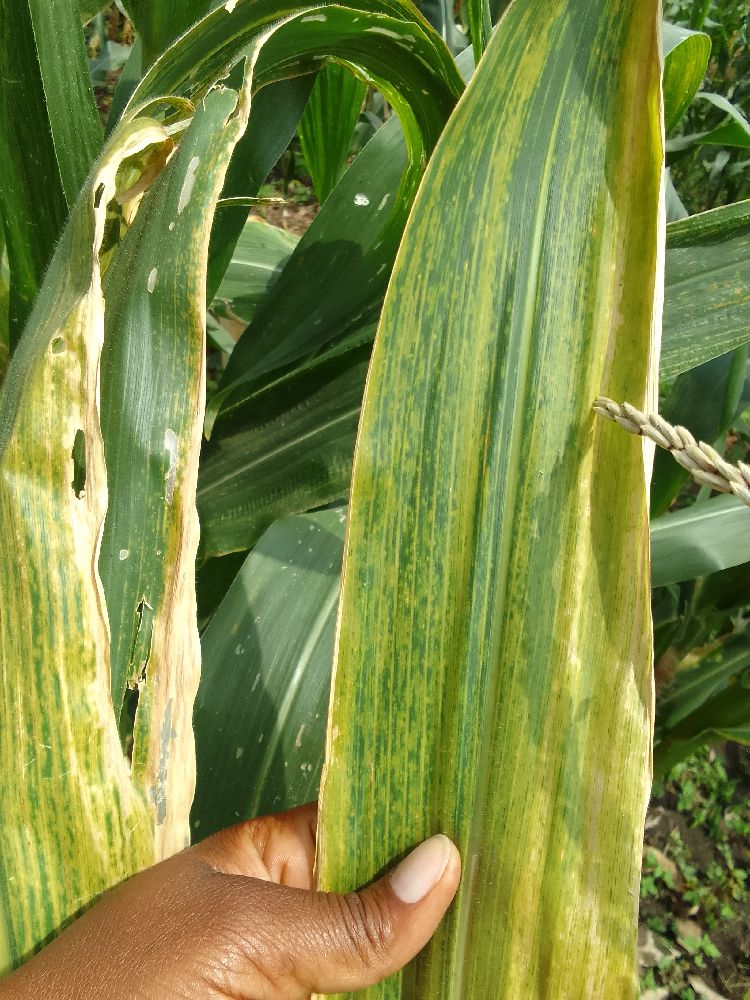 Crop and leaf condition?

maize, maize lethal necrosis
